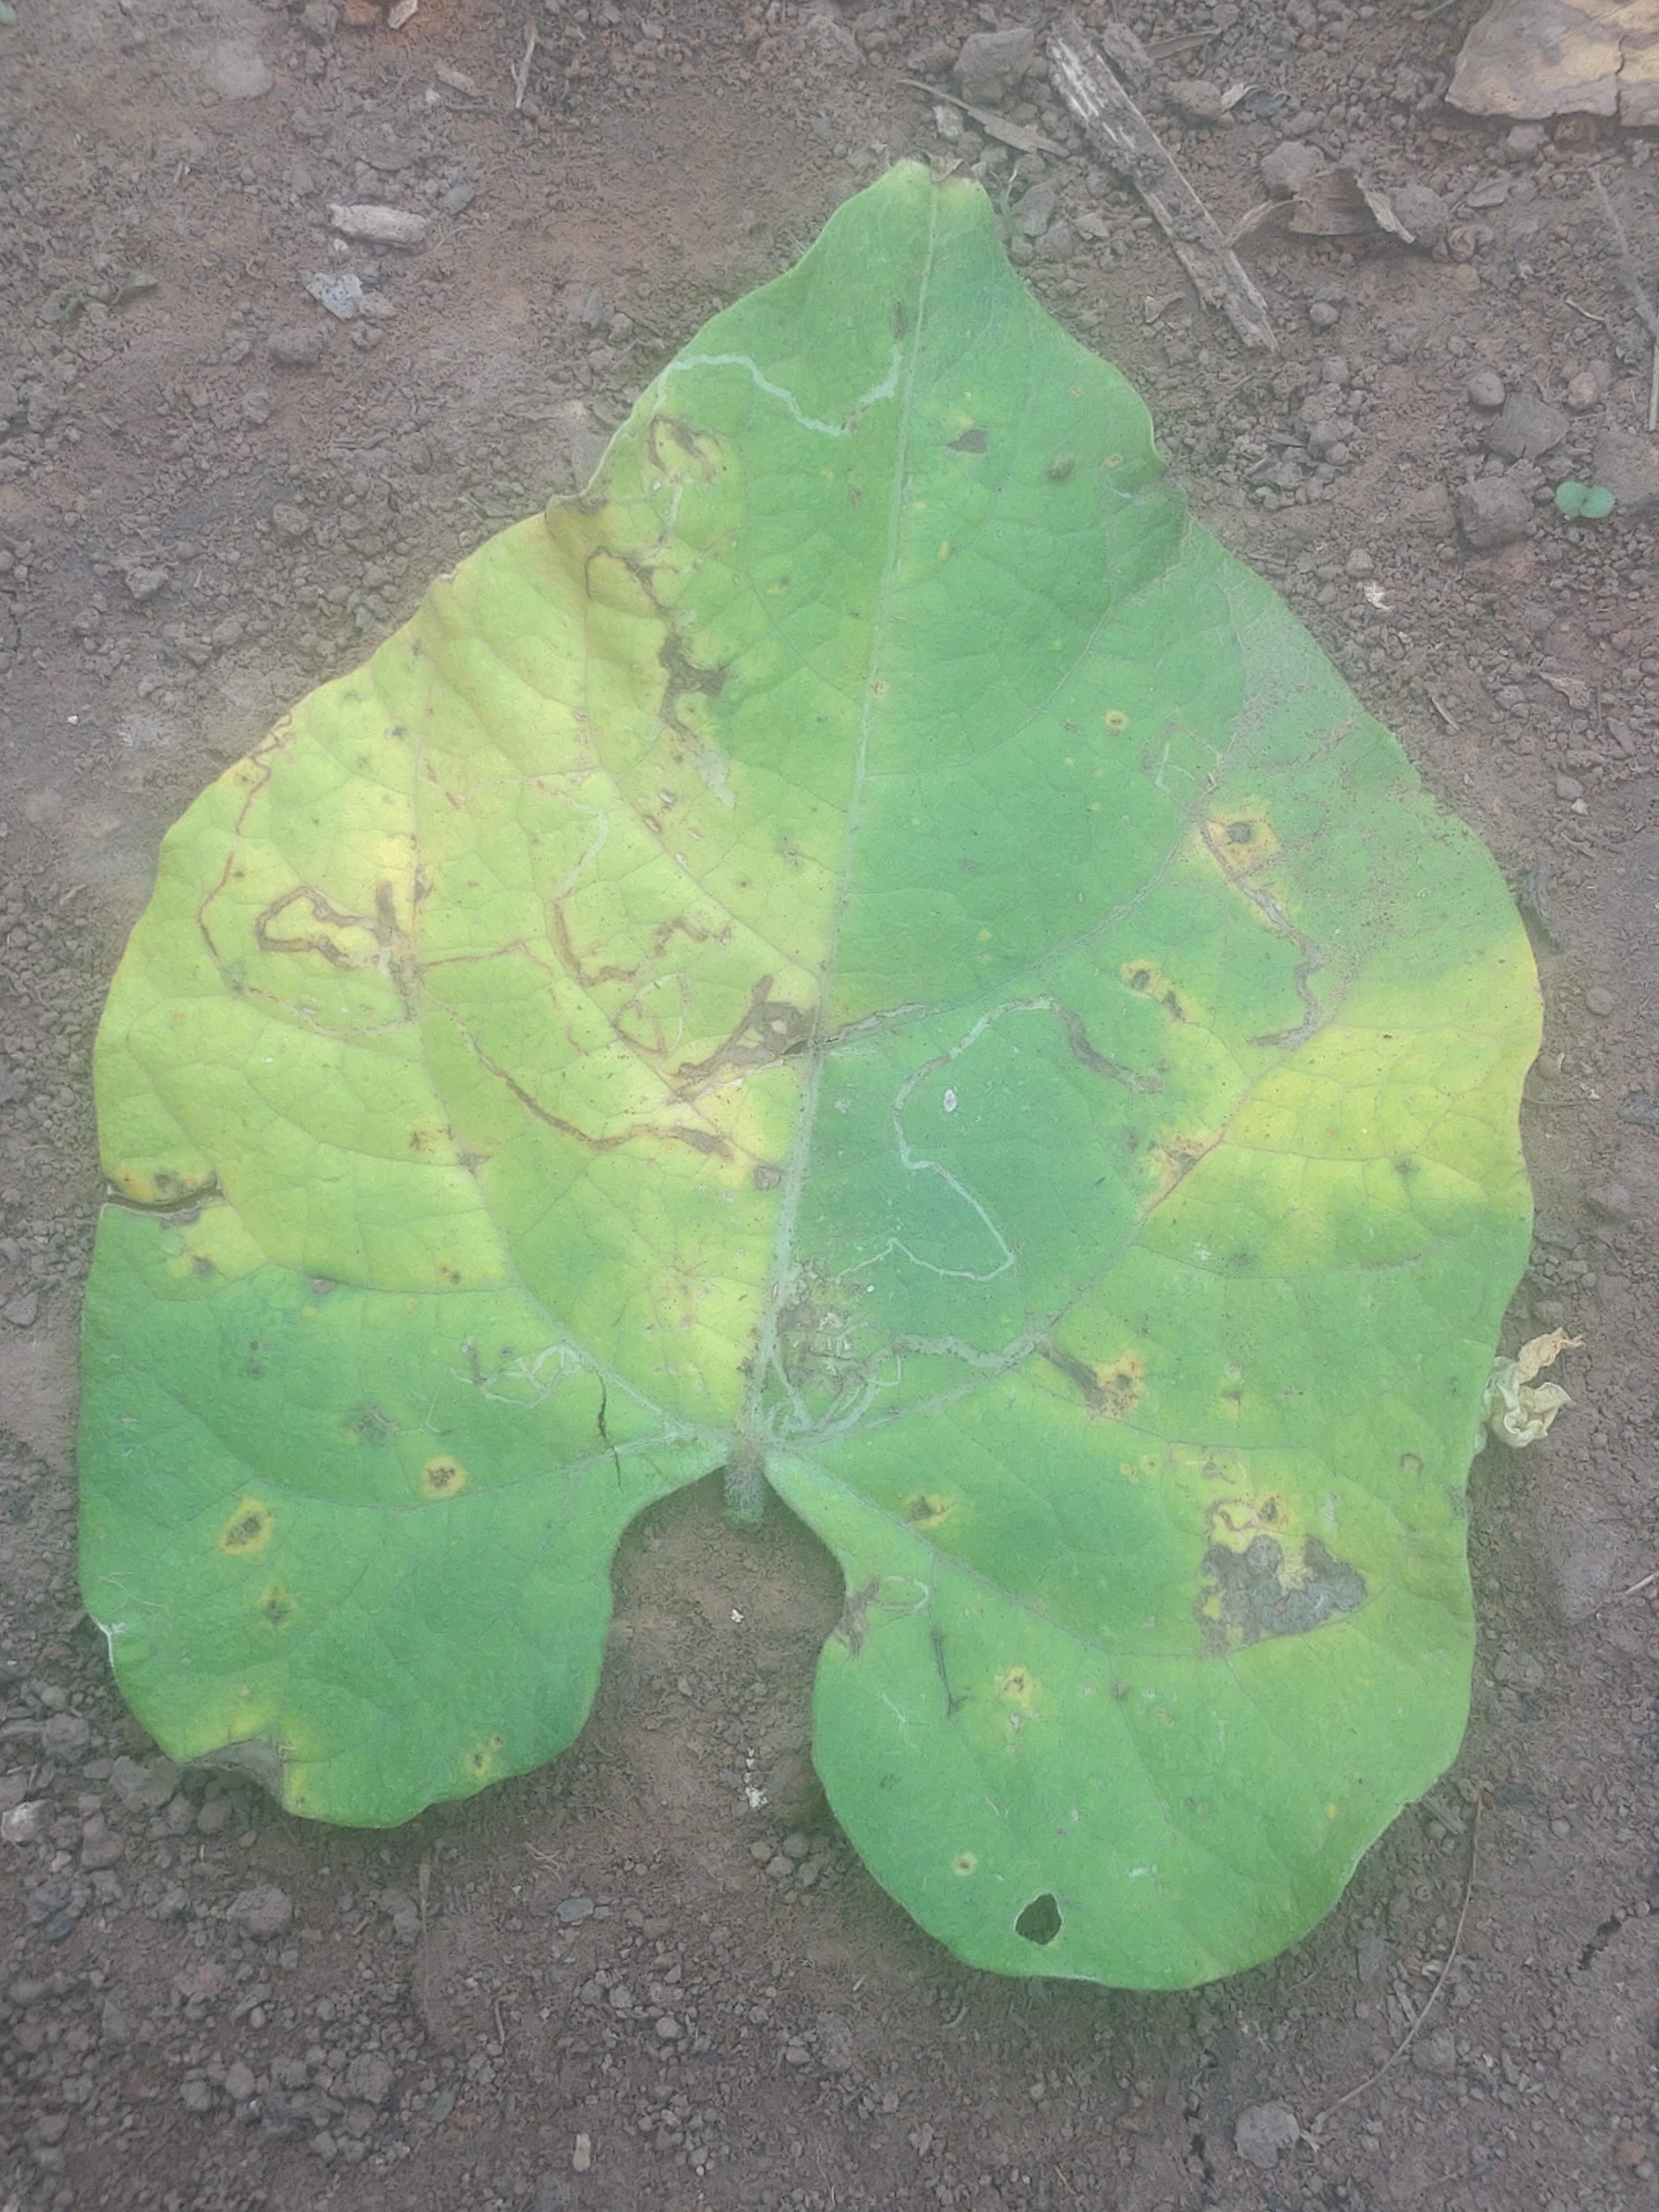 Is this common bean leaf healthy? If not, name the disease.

anthracnose
